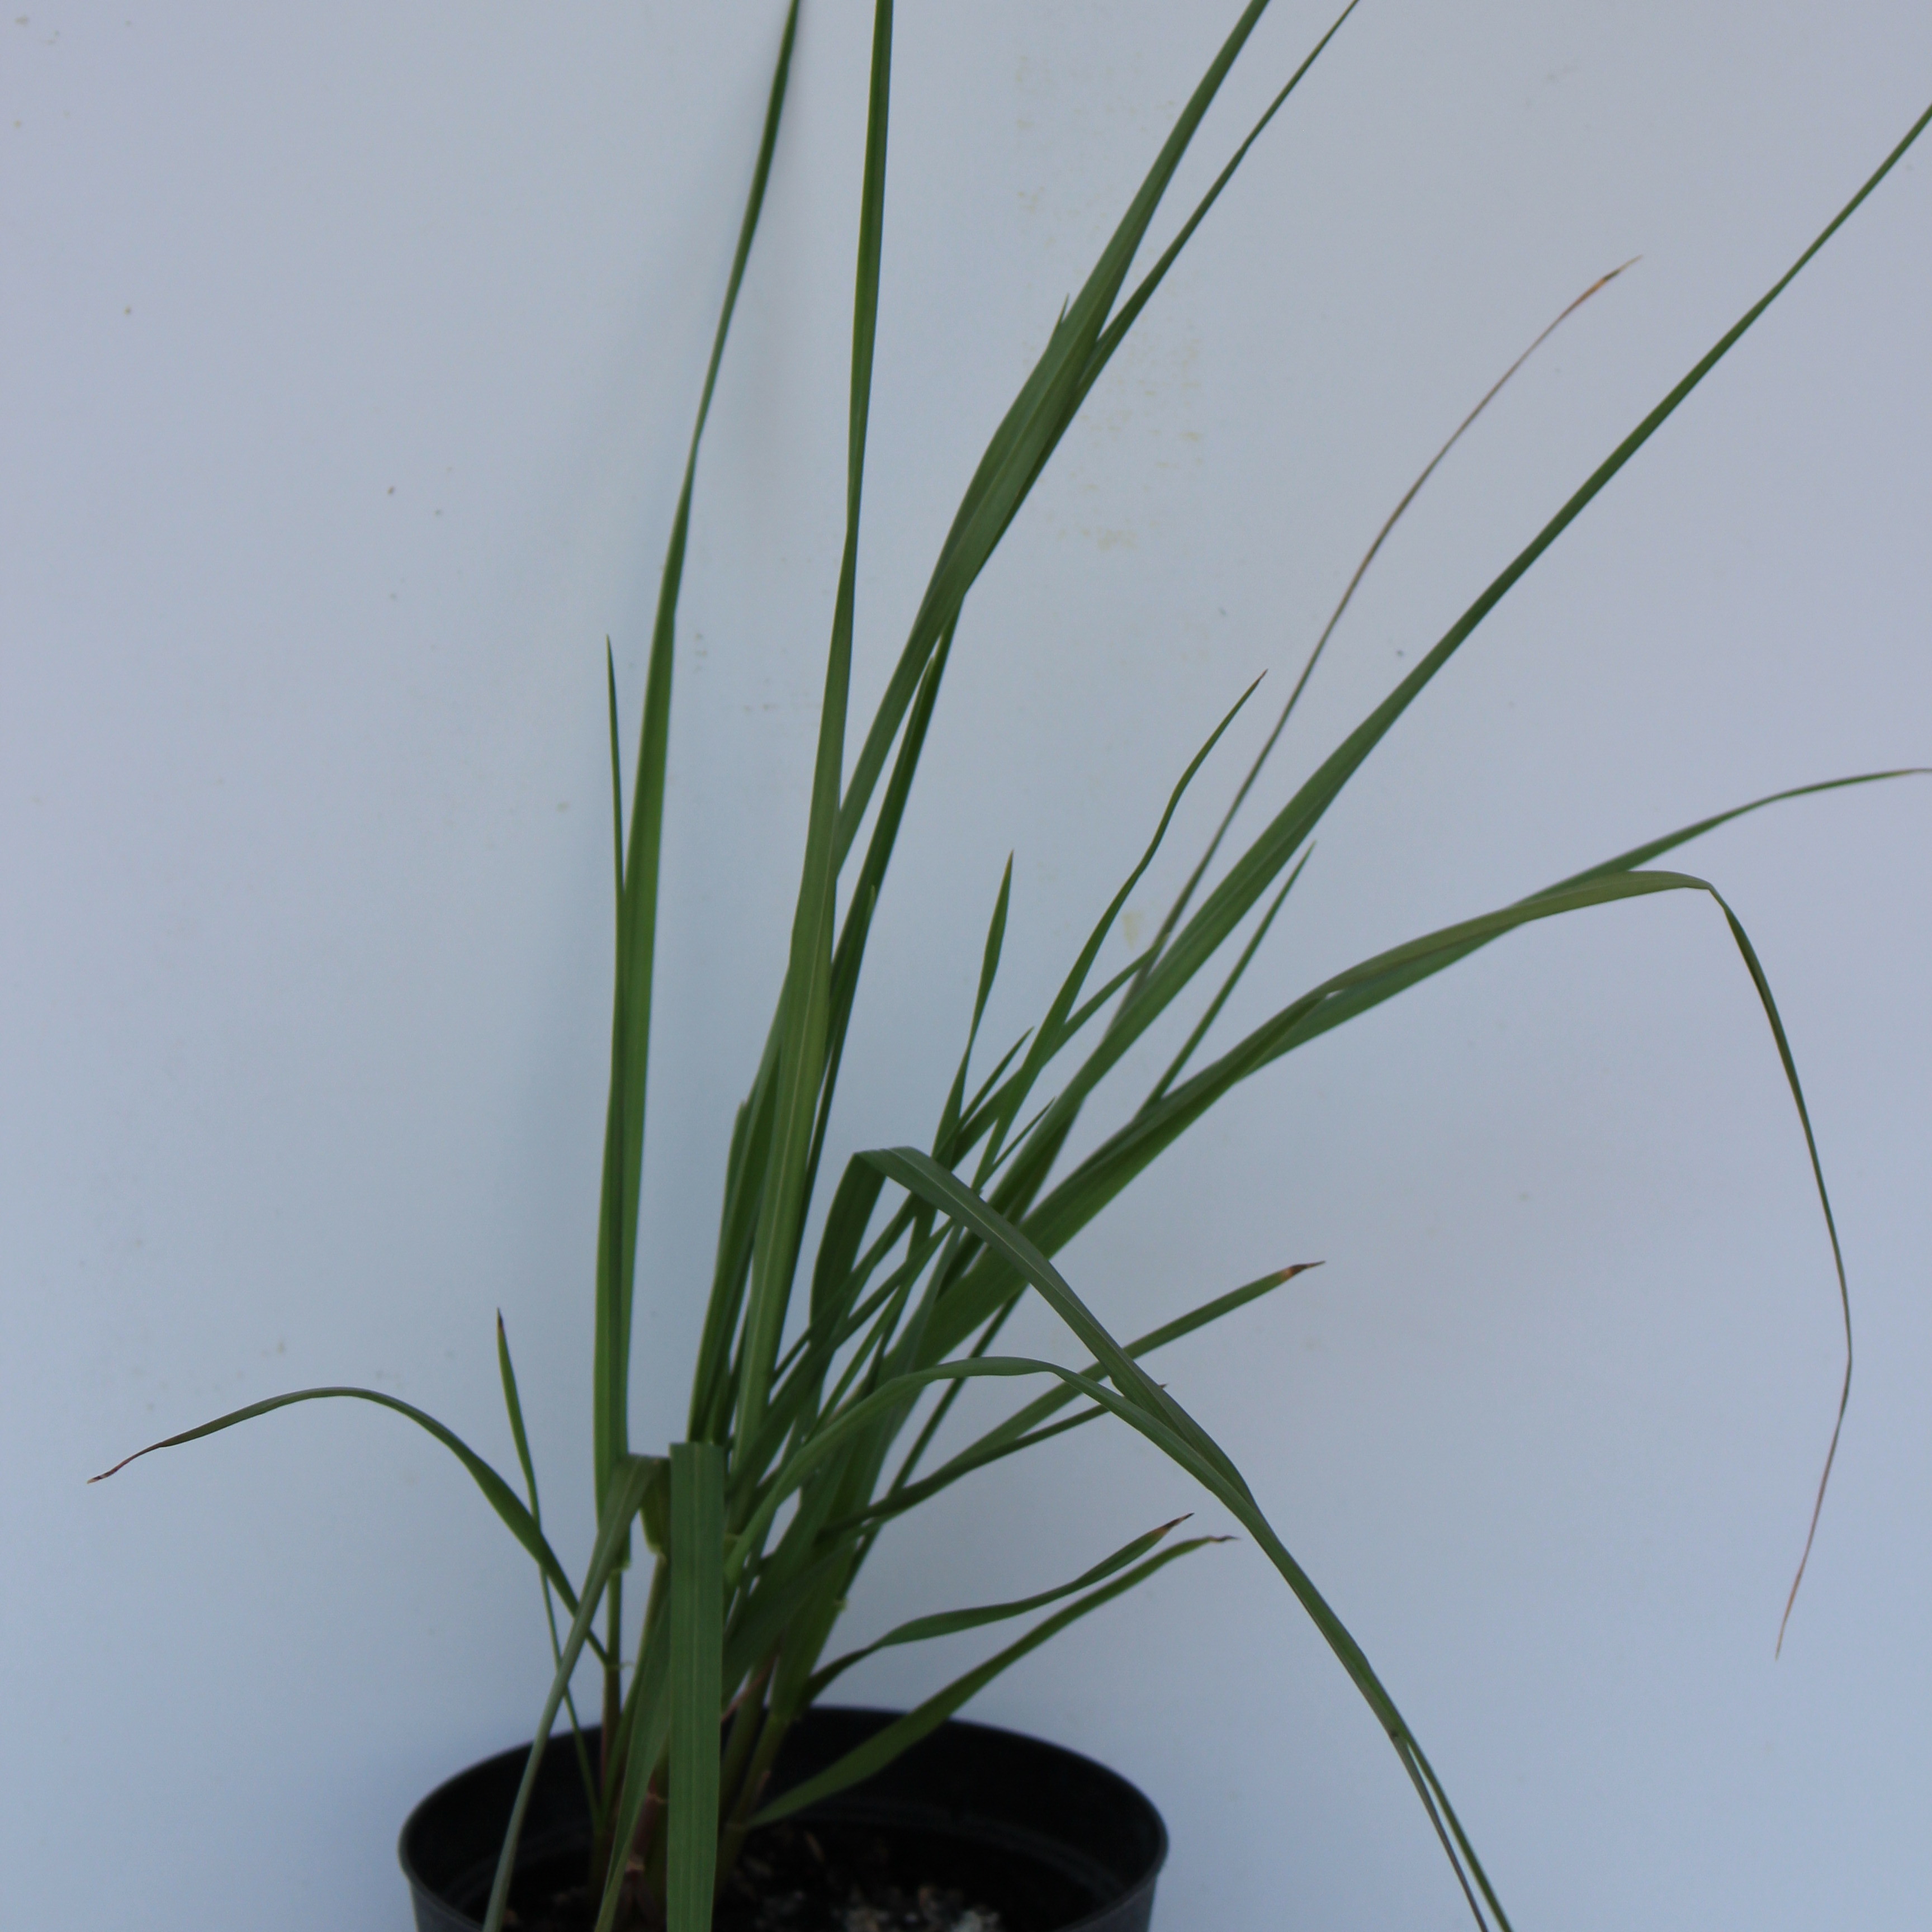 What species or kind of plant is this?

Lolium multiflorum
